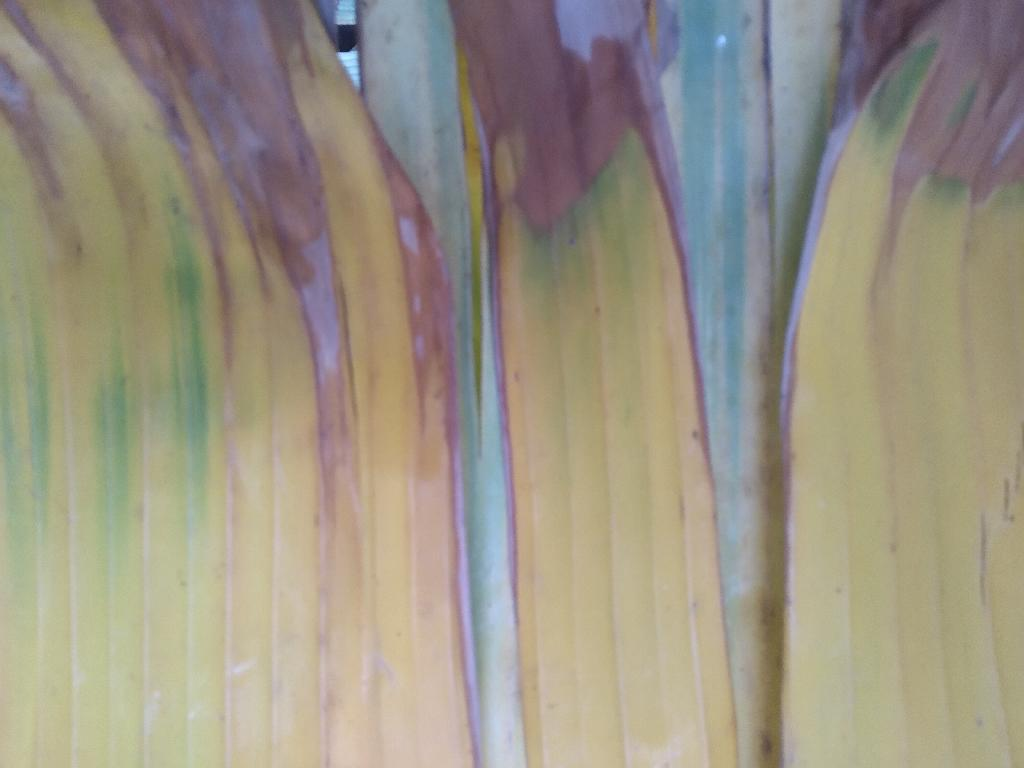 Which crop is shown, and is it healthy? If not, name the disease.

banana, fusarium wilt race 1
